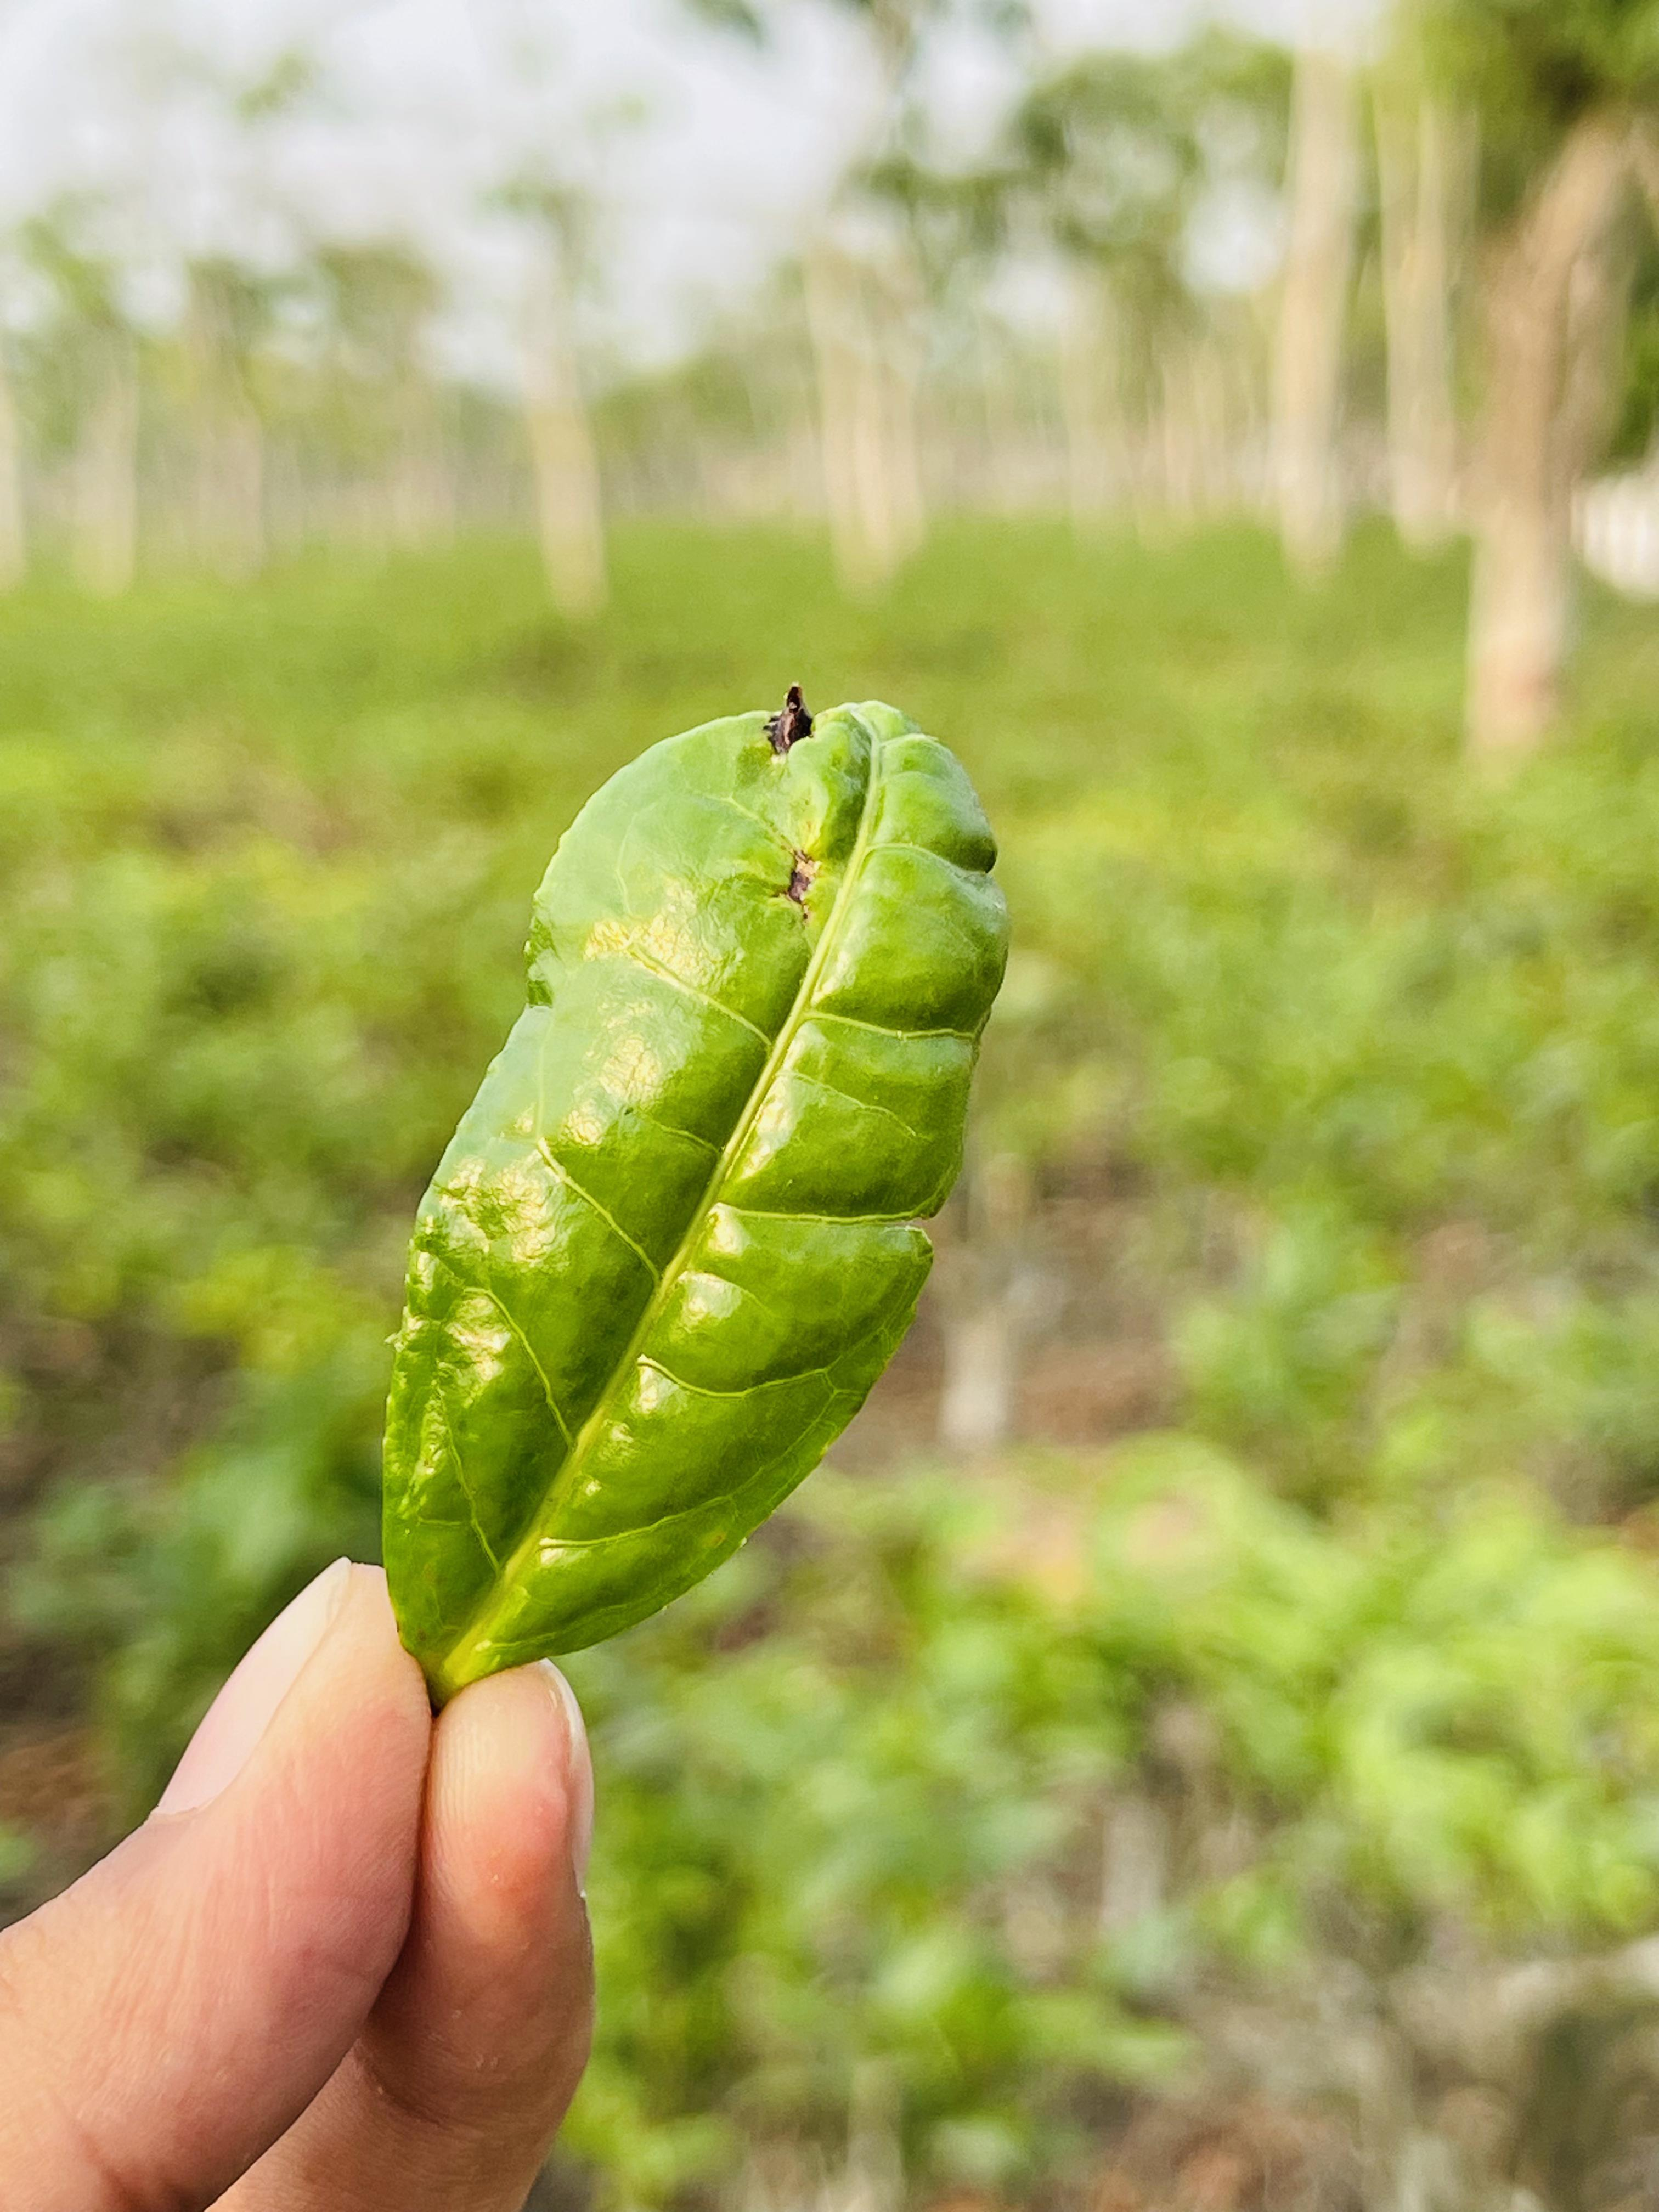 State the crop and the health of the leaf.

tea, helopeltis
